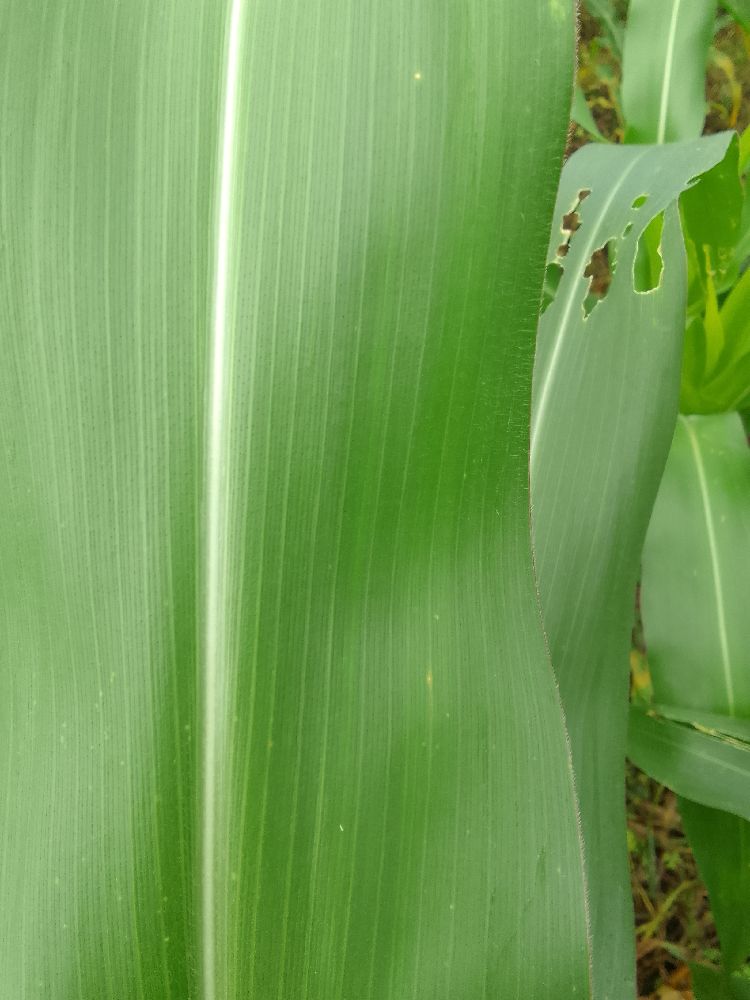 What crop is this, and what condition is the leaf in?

maize, healthy
